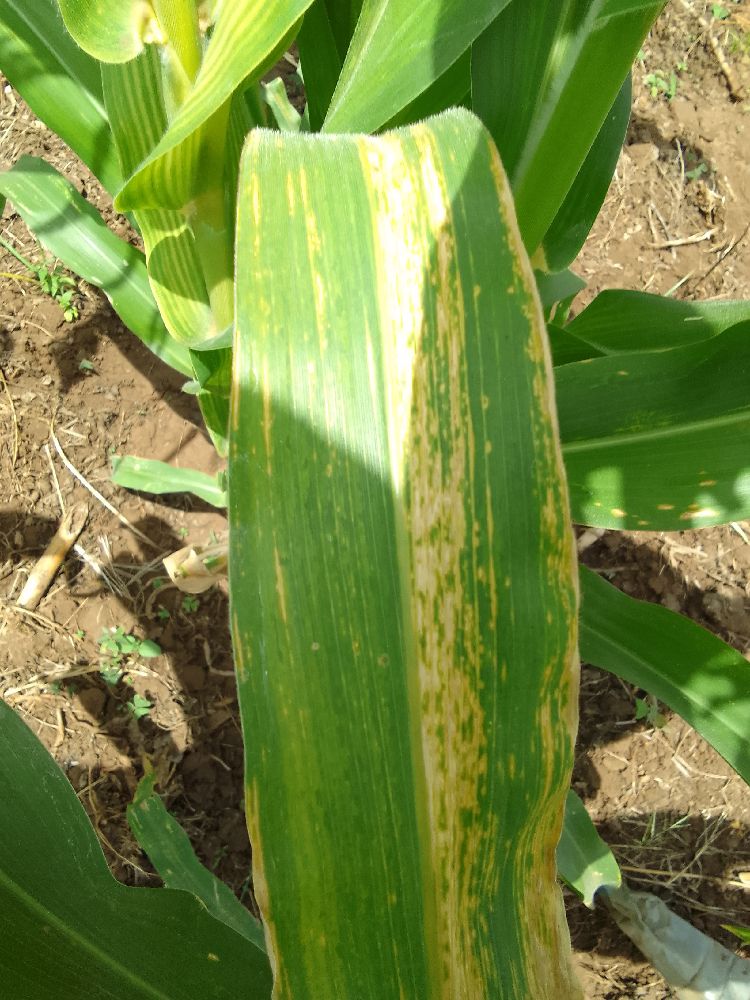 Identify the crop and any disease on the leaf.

maize, maize lethal necrosis
